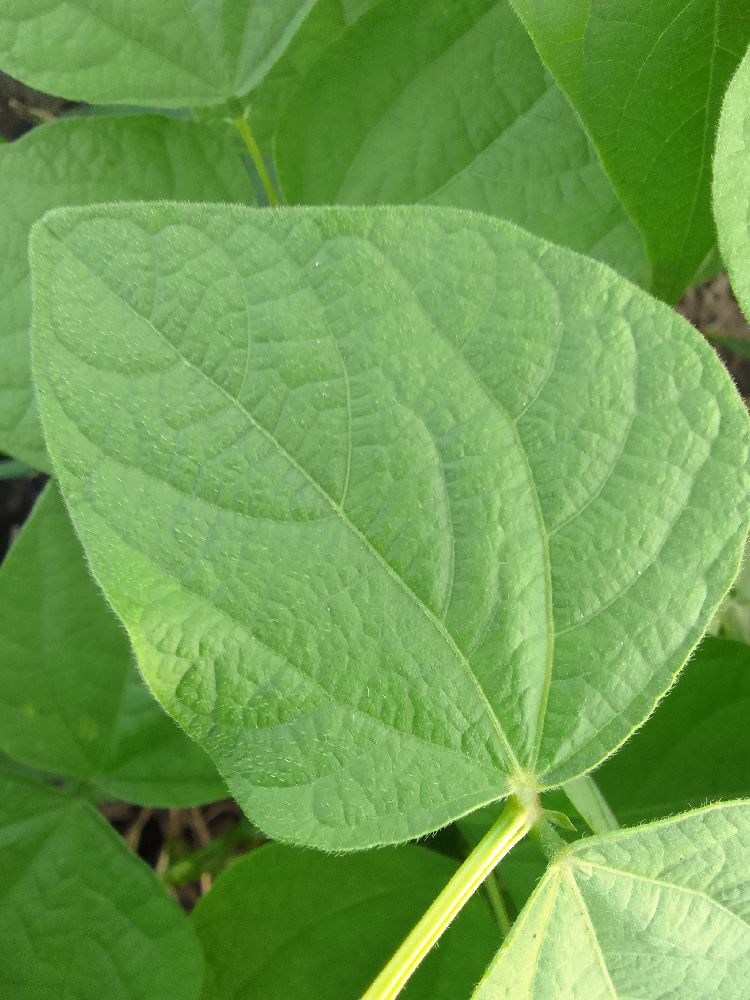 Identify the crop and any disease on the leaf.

common bean, healthy
